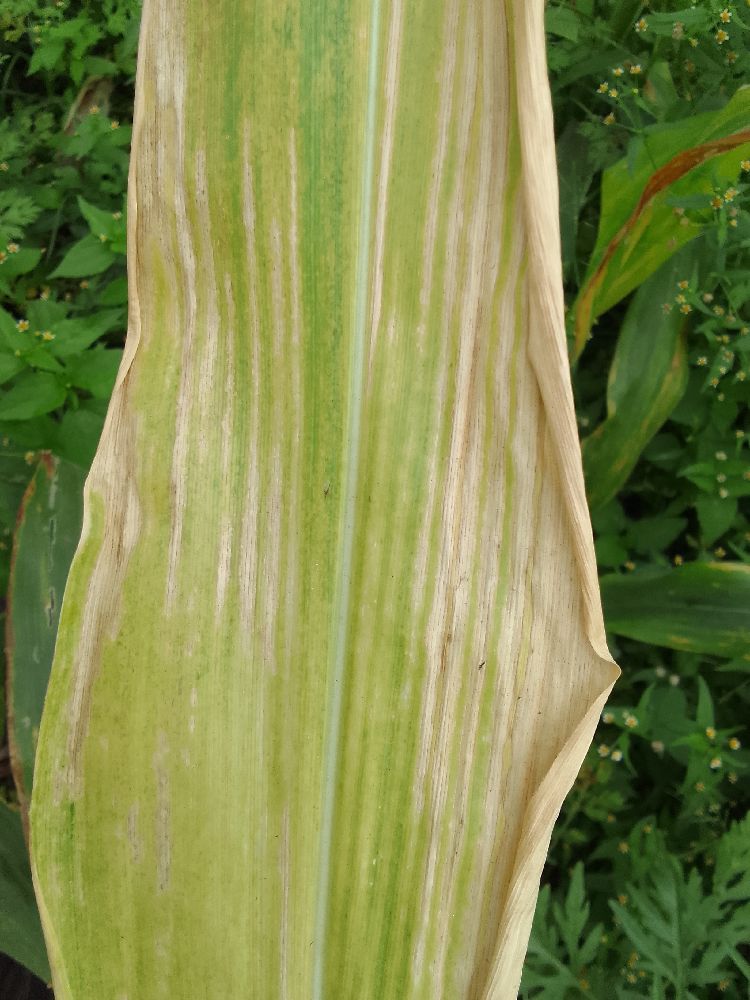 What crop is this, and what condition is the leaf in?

maize, maize lethal necrosis
